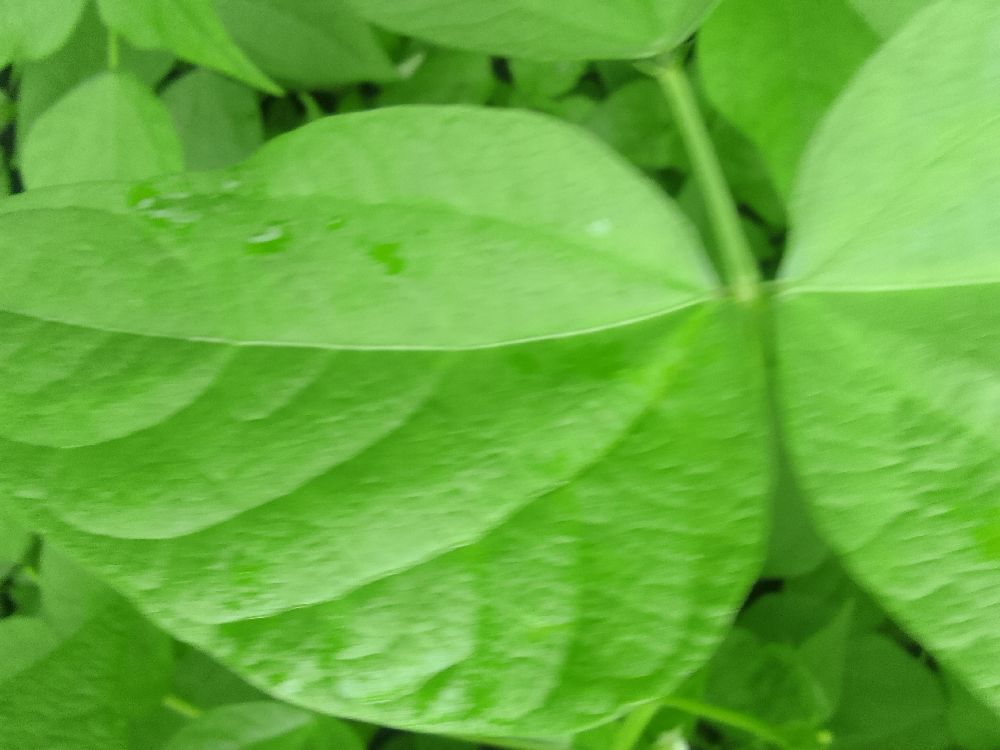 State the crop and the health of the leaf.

common bean, healthy
